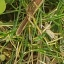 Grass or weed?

grass
